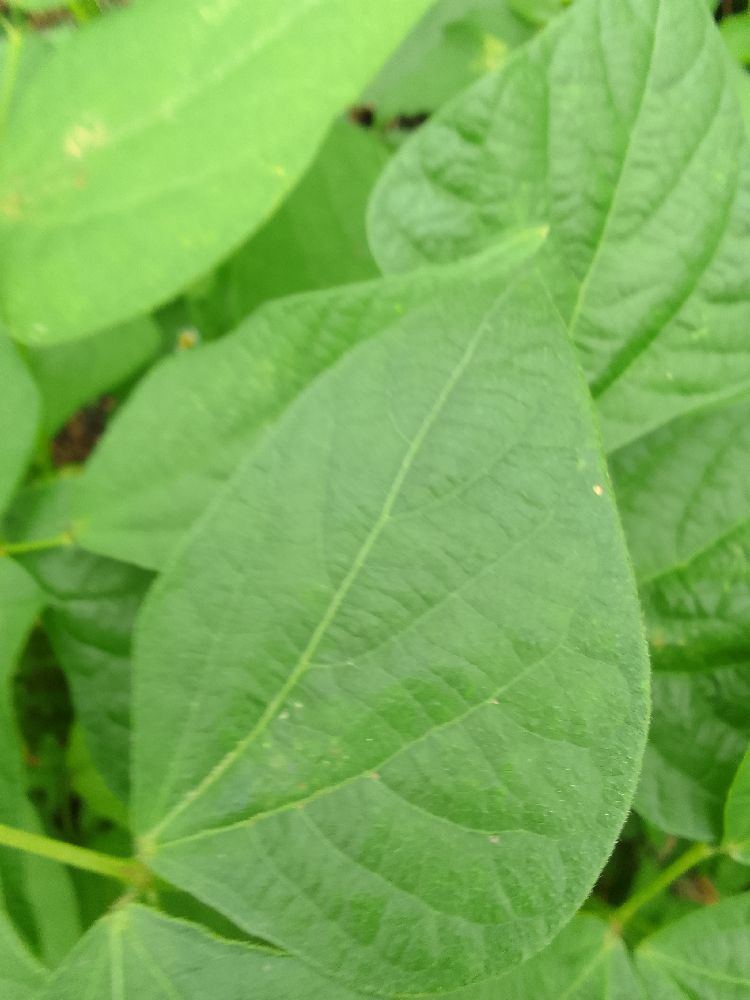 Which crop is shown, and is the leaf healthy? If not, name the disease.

common bean, healthy
